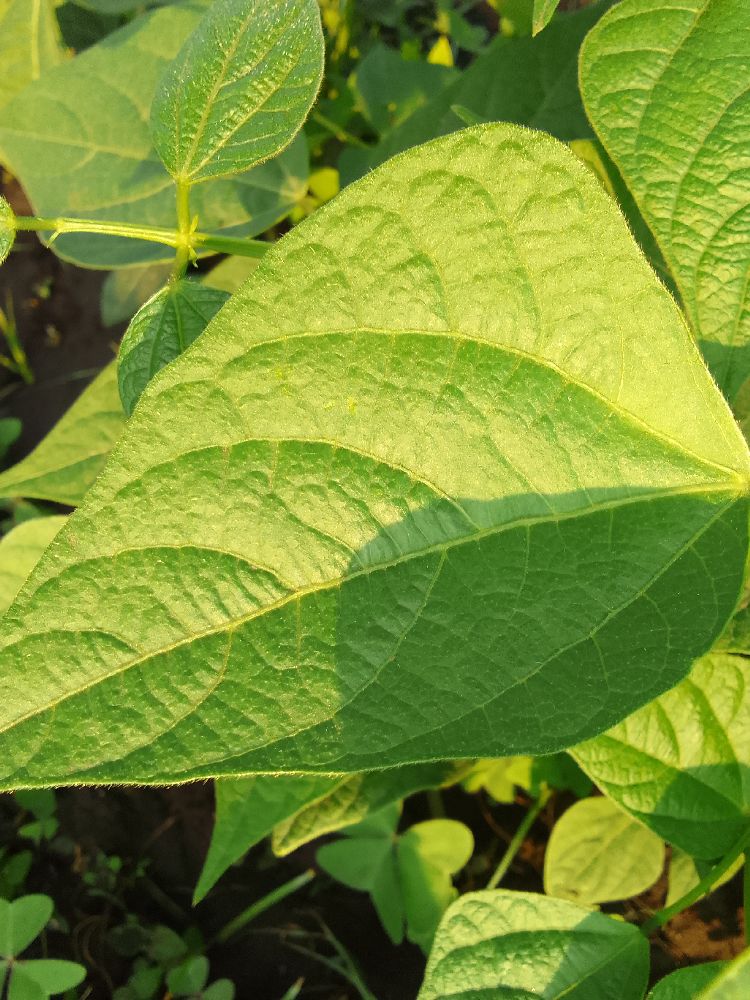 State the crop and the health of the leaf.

common bean, healthy
